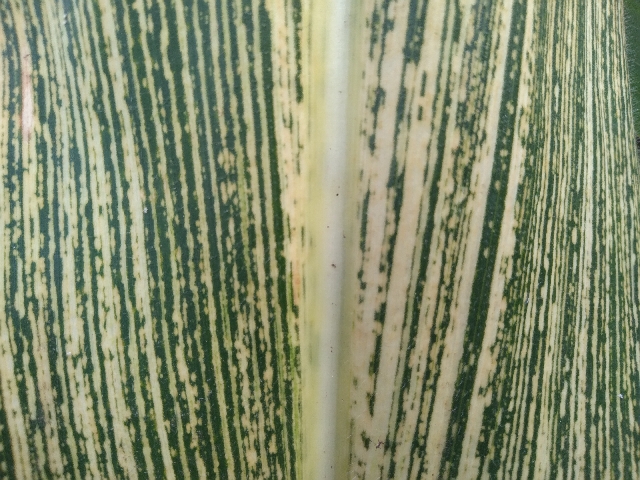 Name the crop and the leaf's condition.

maize, maize streak virus
